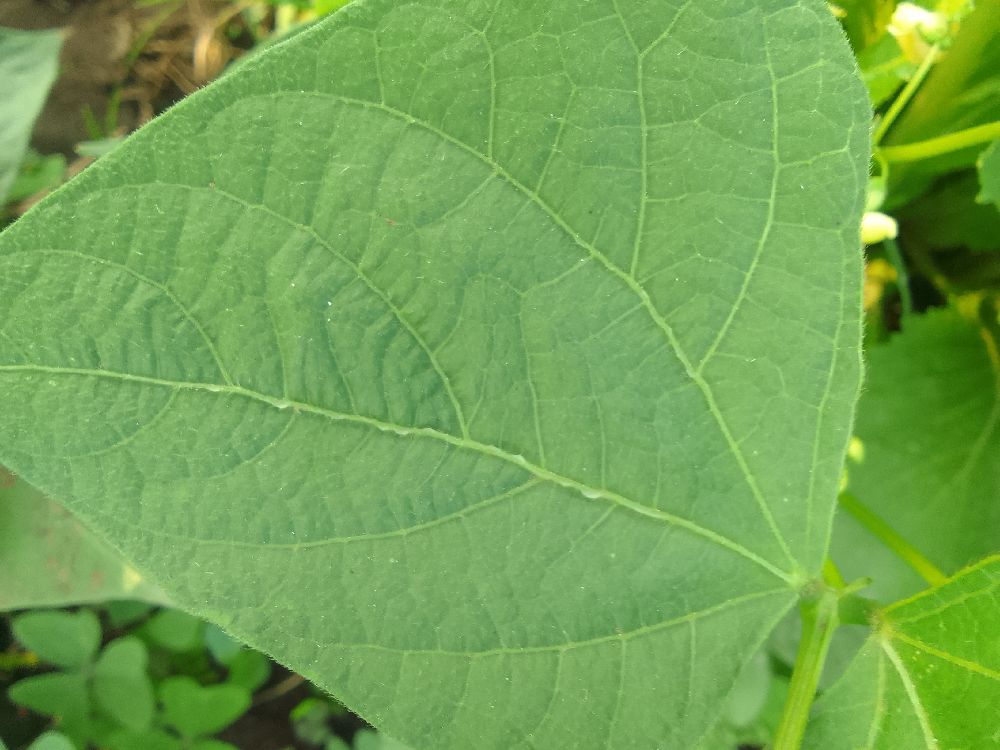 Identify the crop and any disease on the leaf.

common bean, healthy
